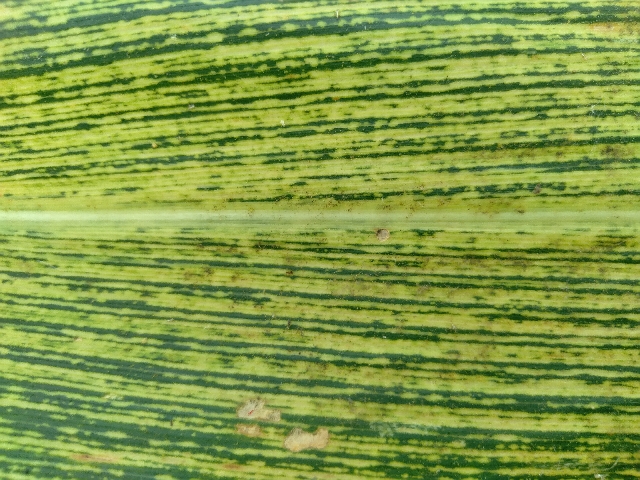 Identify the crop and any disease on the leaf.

maize, maize streak virus
